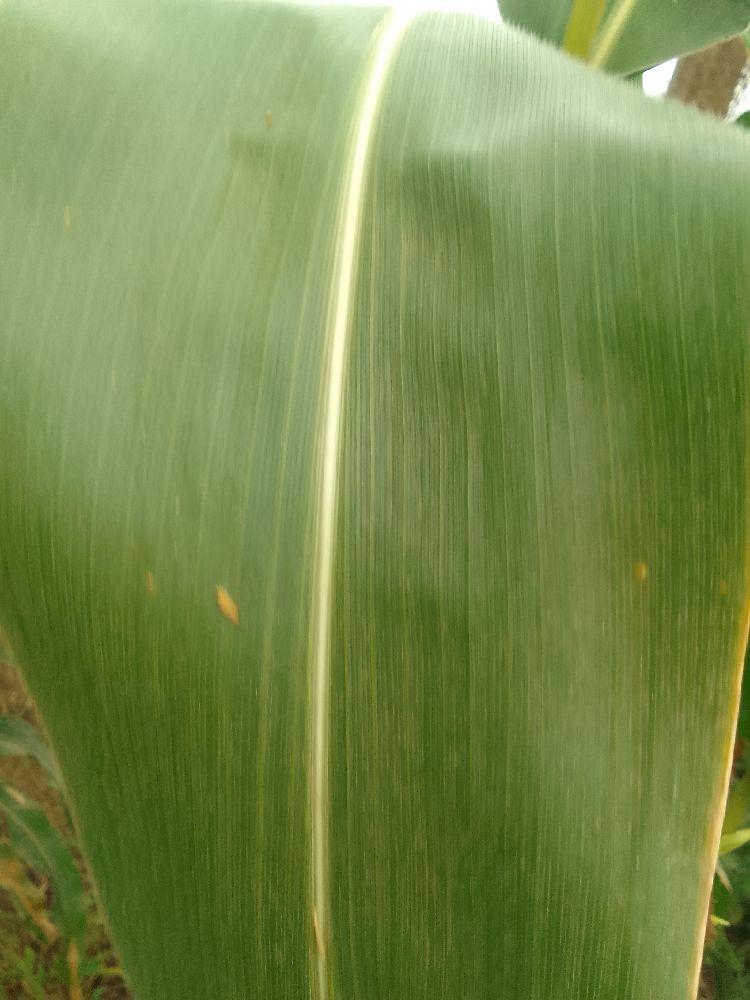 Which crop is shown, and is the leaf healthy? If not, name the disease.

maize, healthy
